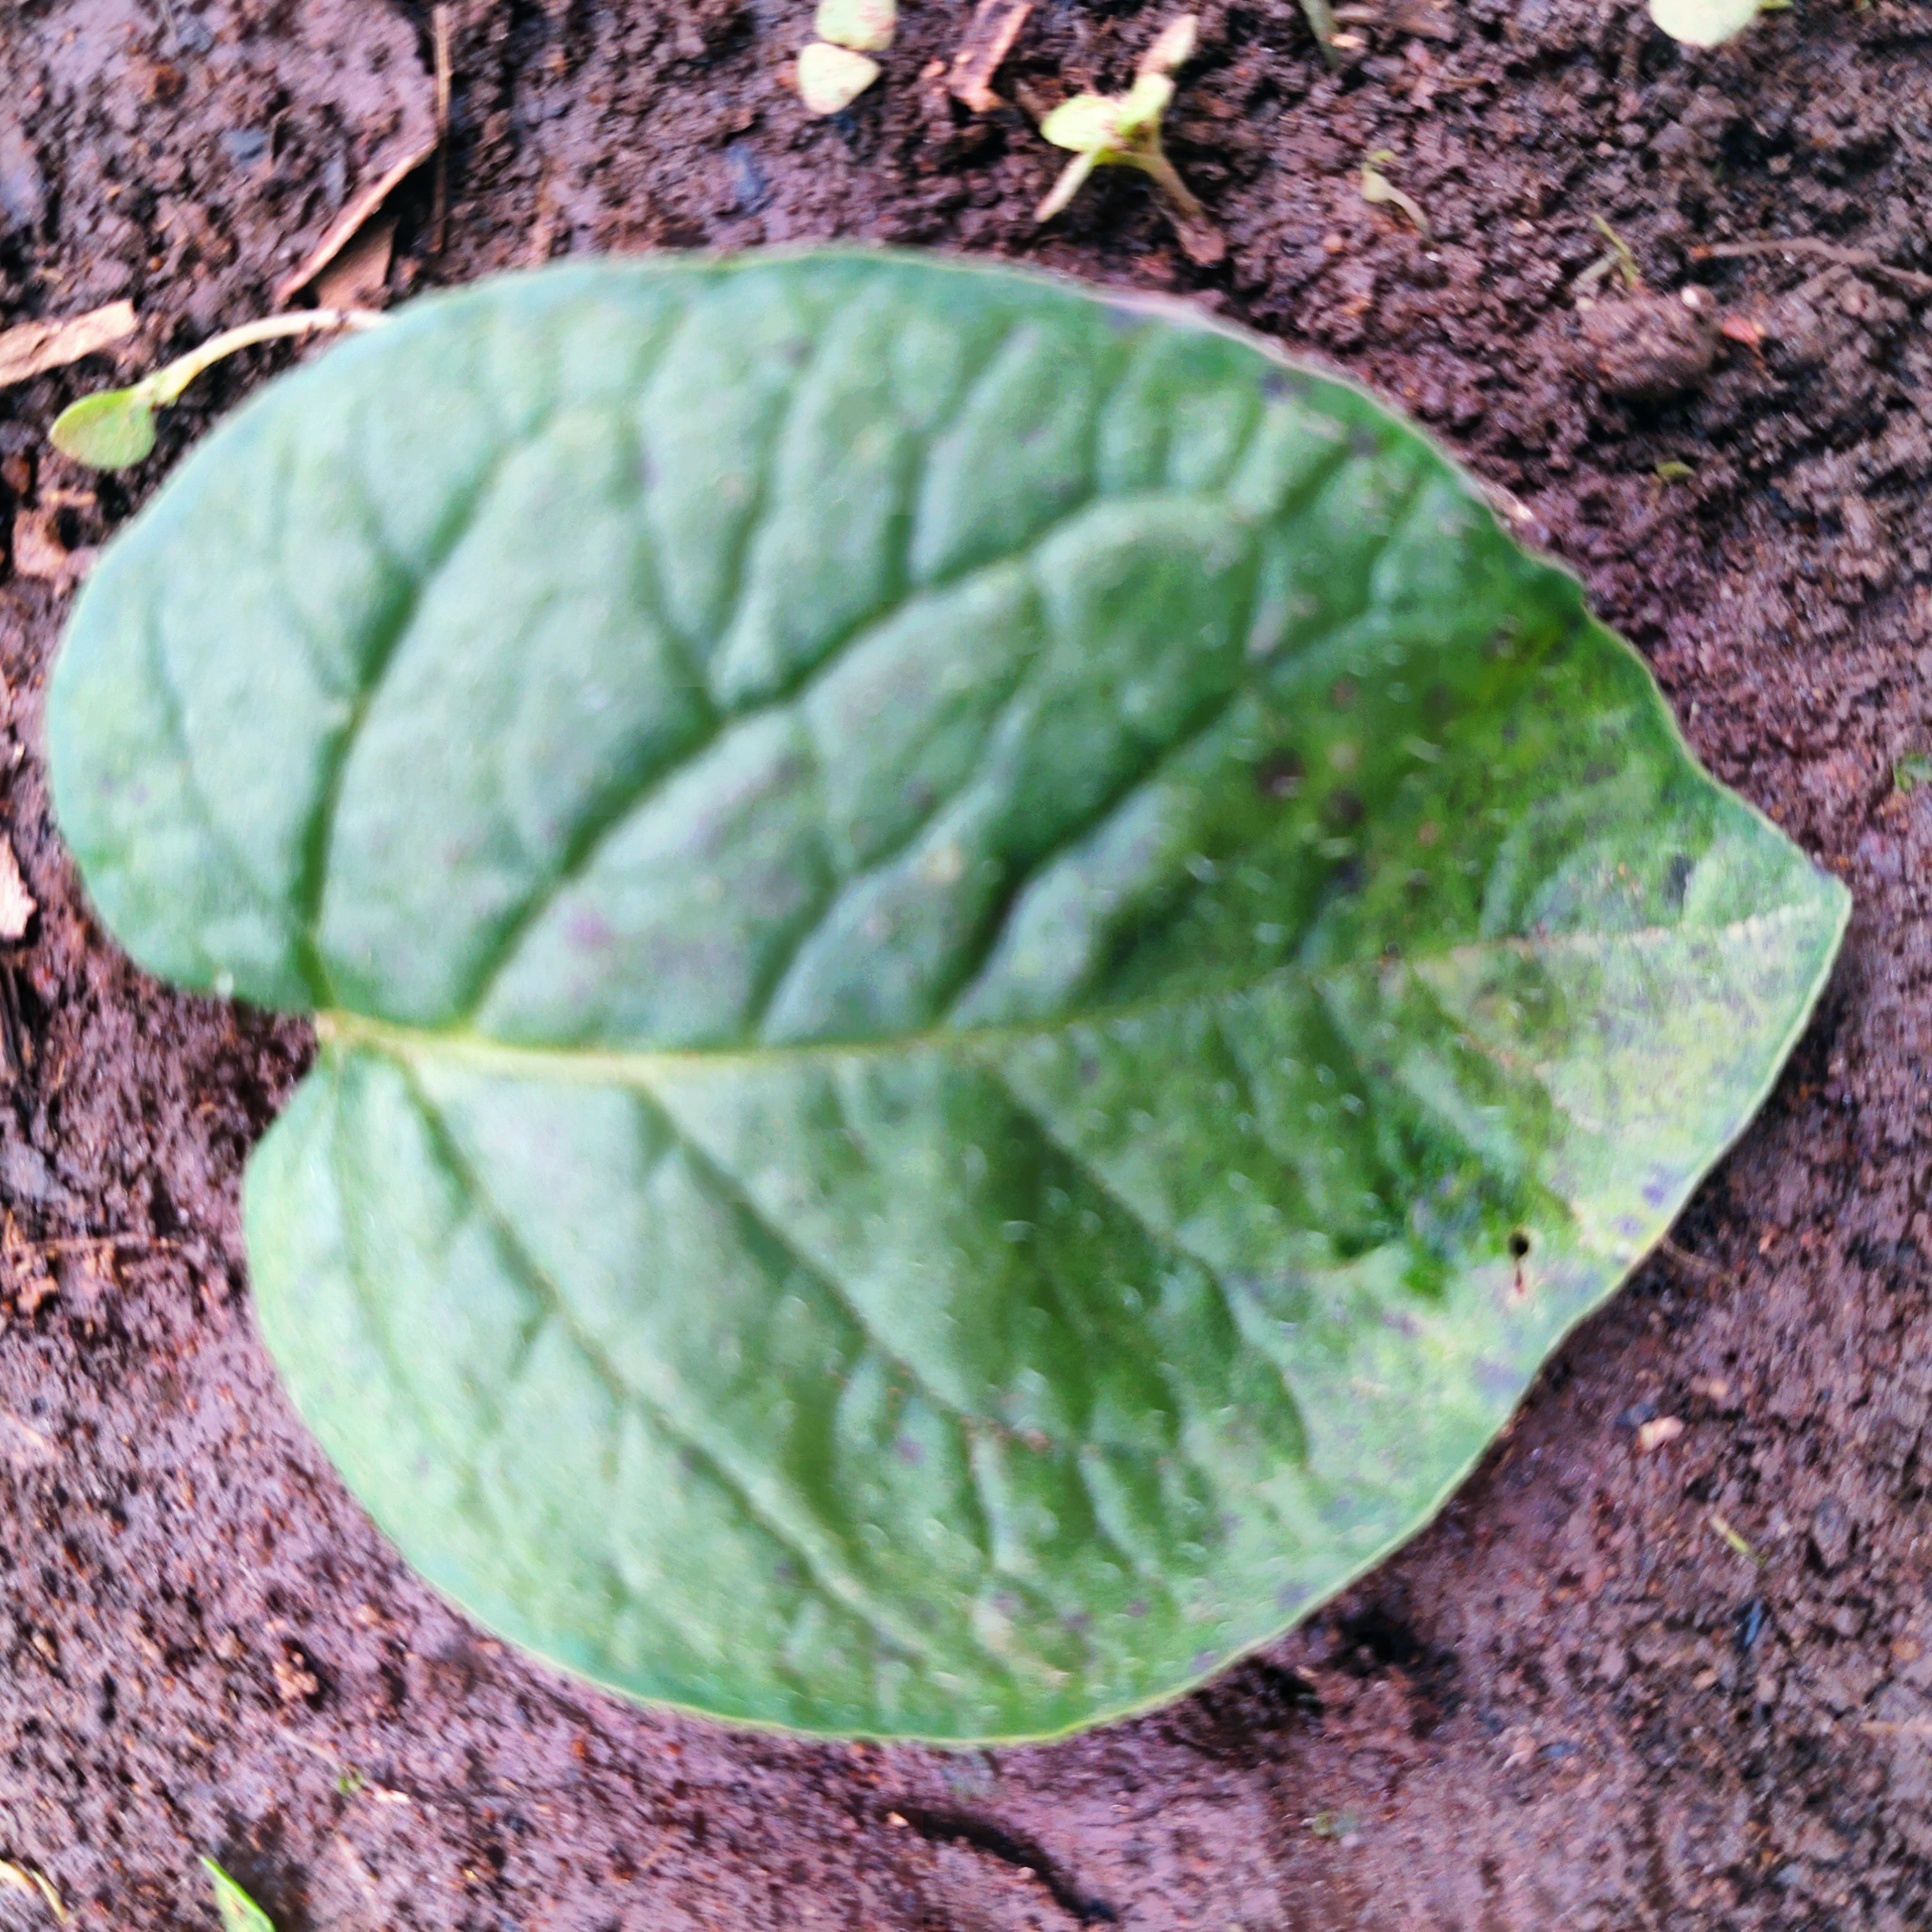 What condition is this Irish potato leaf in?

late blight
